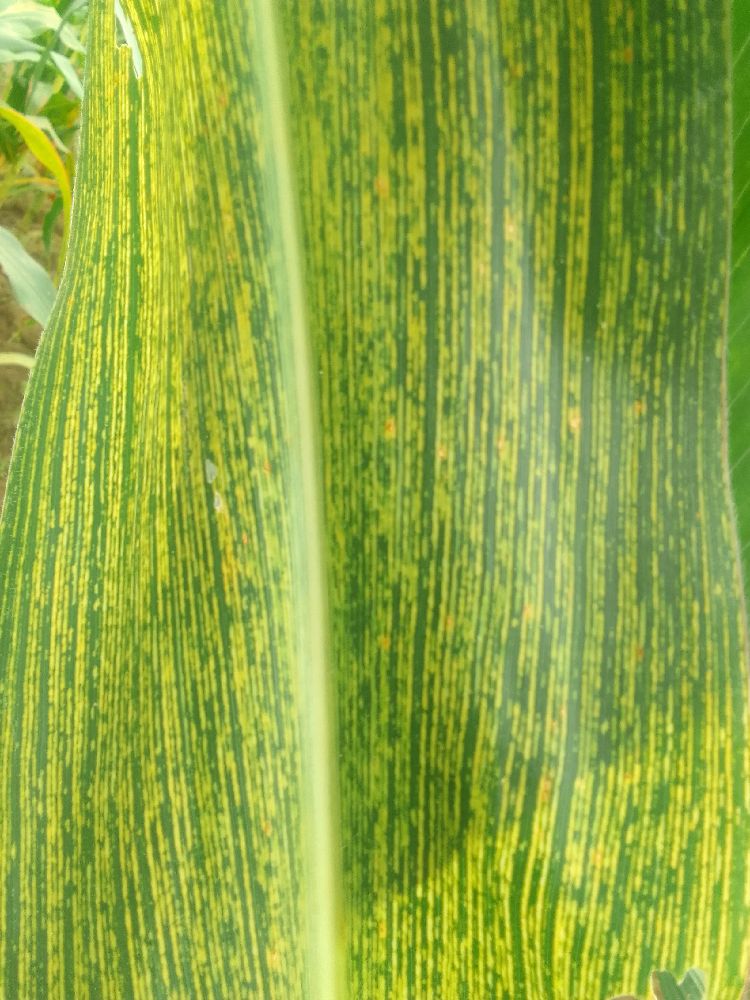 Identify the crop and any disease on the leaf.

maize, maize streak virus
